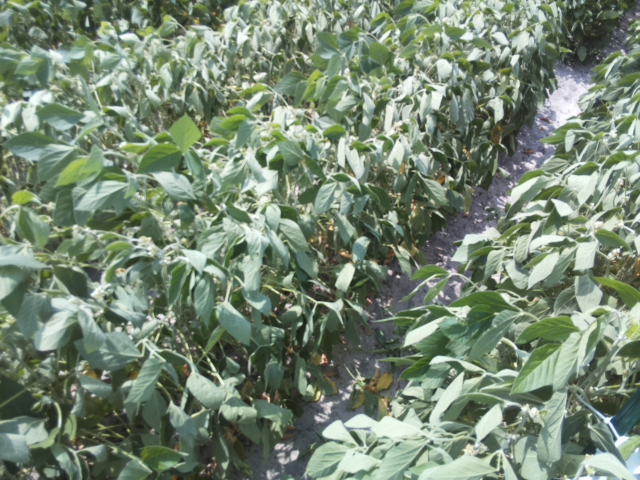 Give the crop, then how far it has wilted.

soybean, moderate turgor loss in upper canopy
